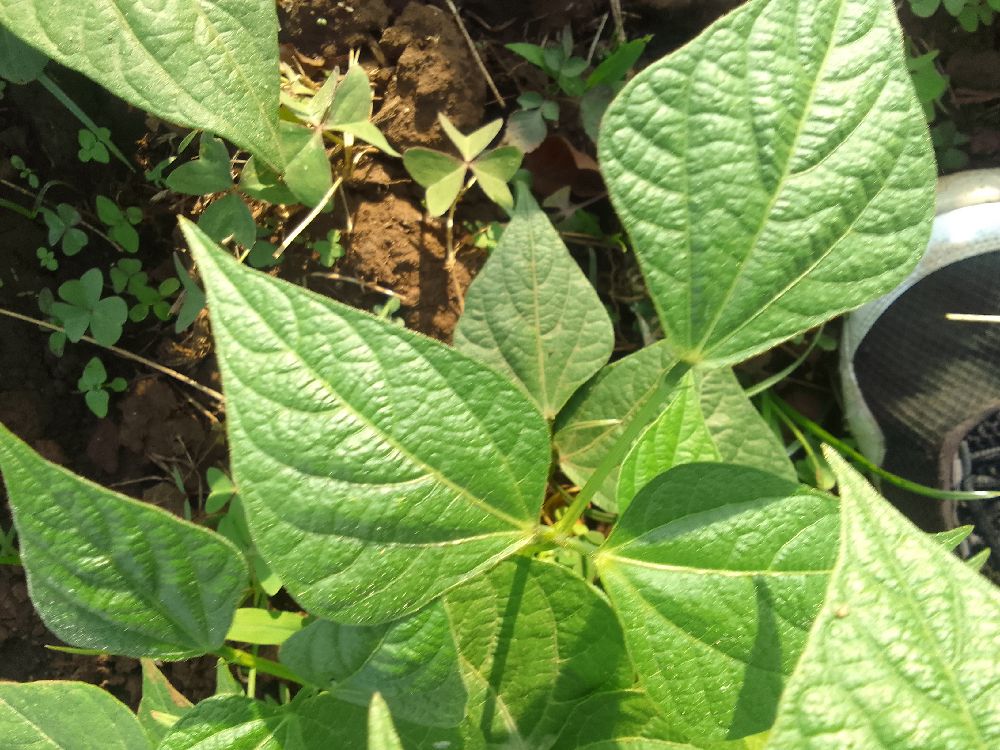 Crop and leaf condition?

common bean, healthy
